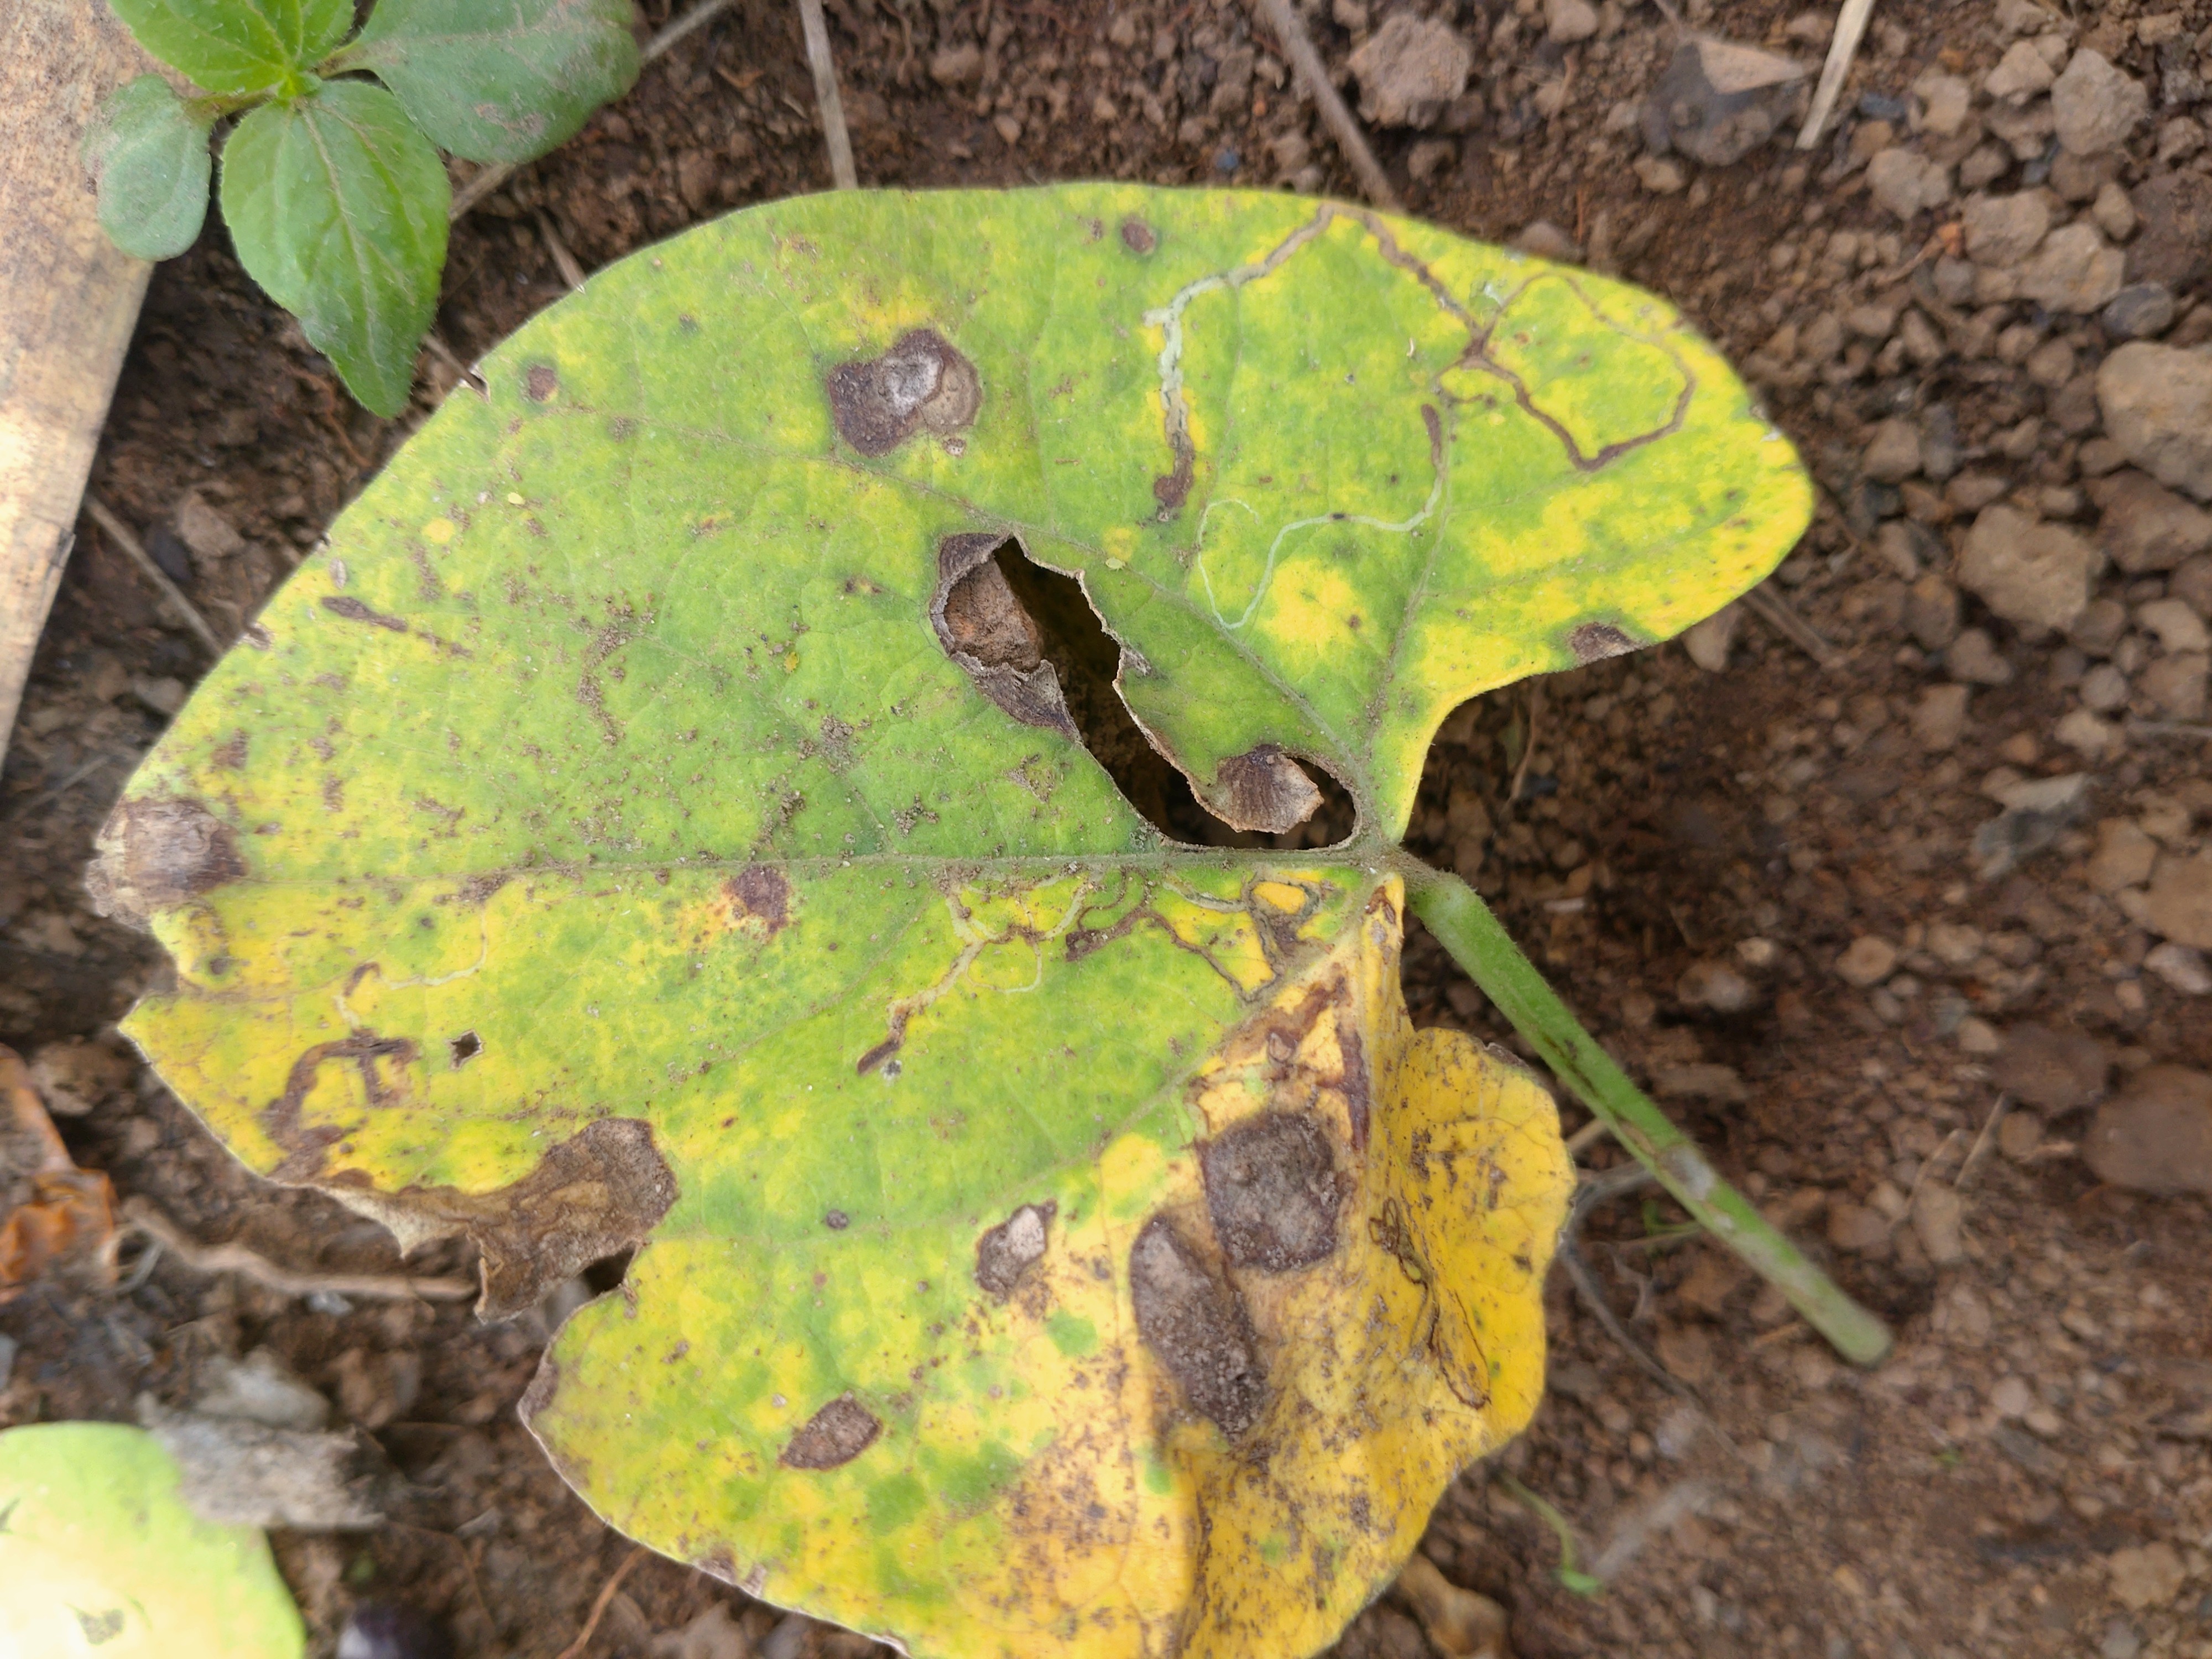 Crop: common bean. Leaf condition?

rust
